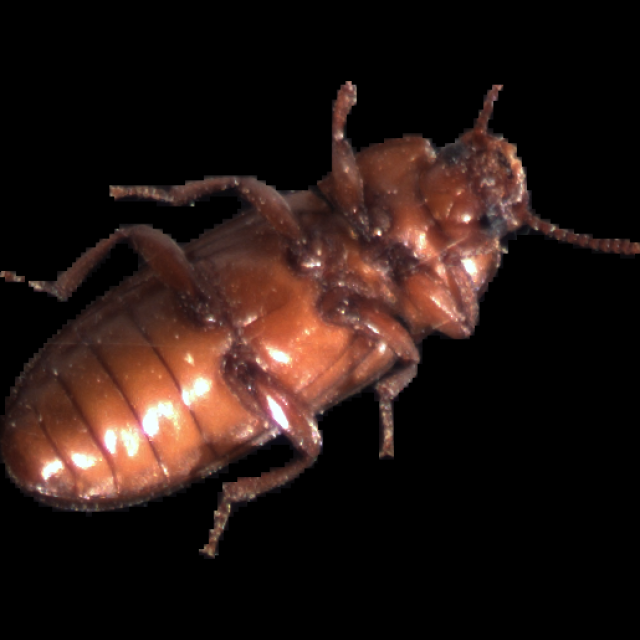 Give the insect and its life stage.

mealworm beetle
